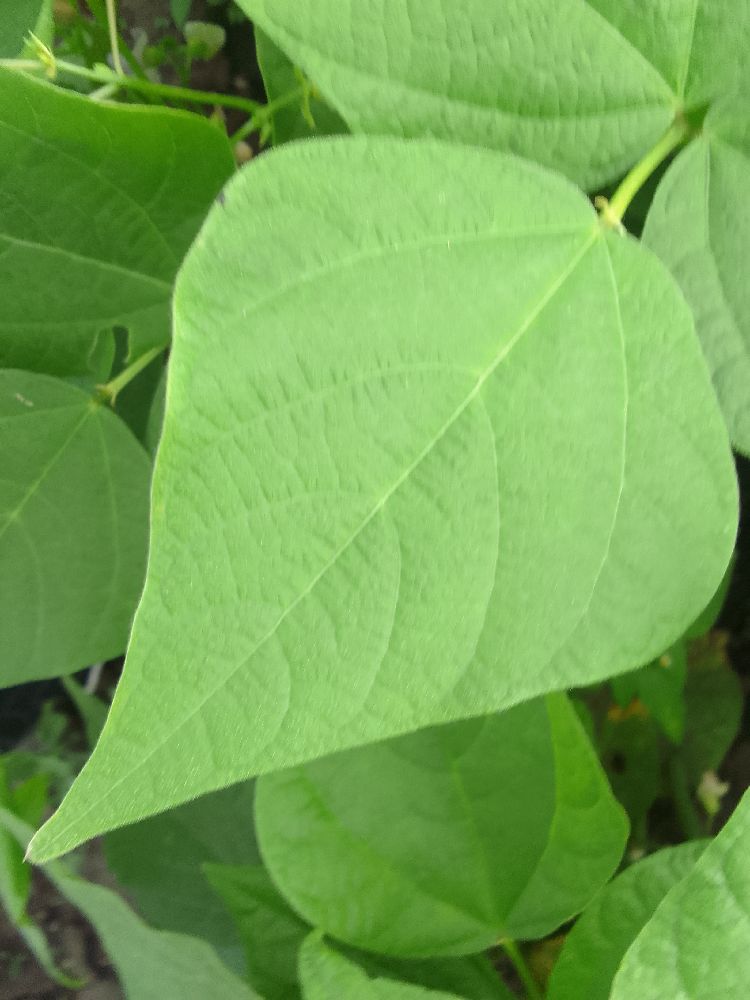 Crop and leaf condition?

common bean, healthy
